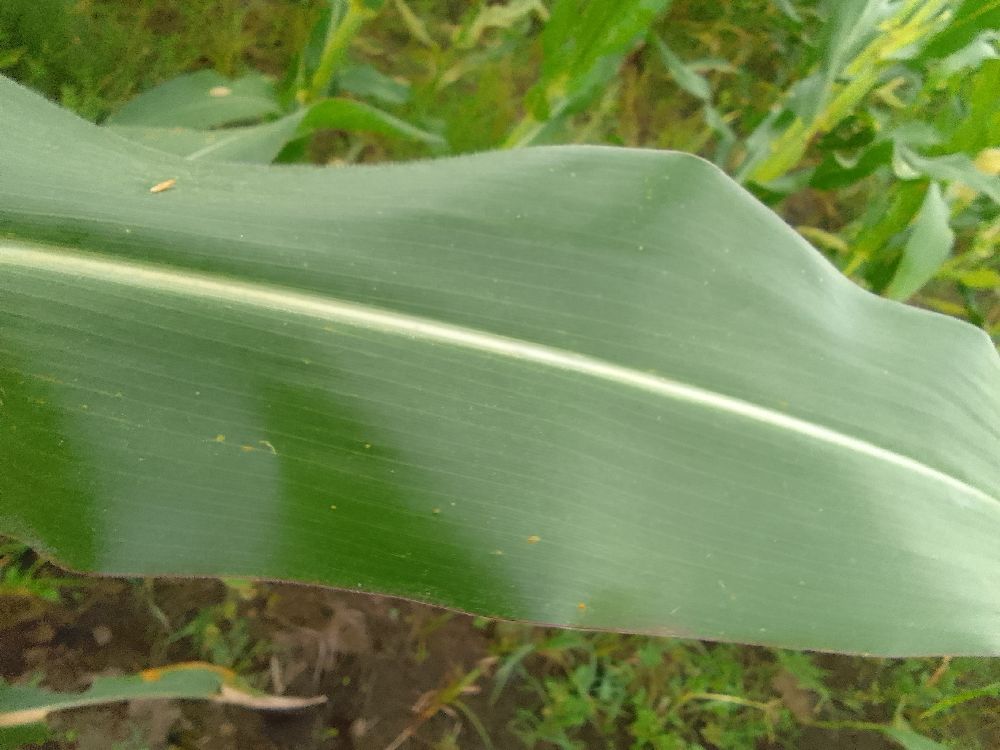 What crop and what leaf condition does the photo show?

maize, healthy
